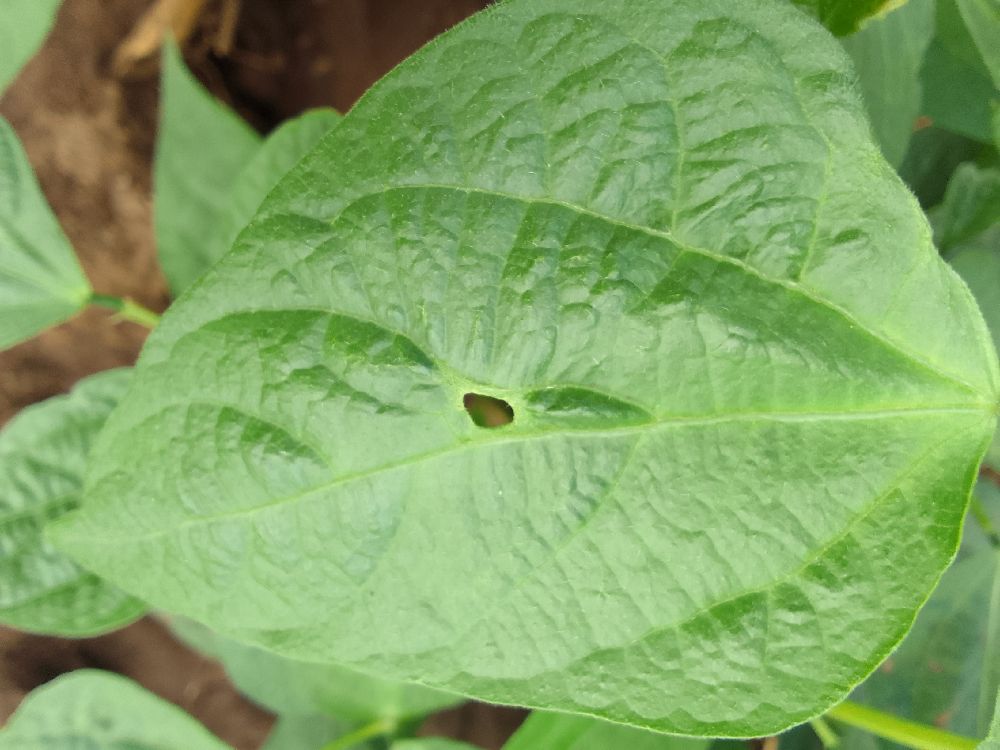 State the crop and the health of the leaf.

common bean, healthy
